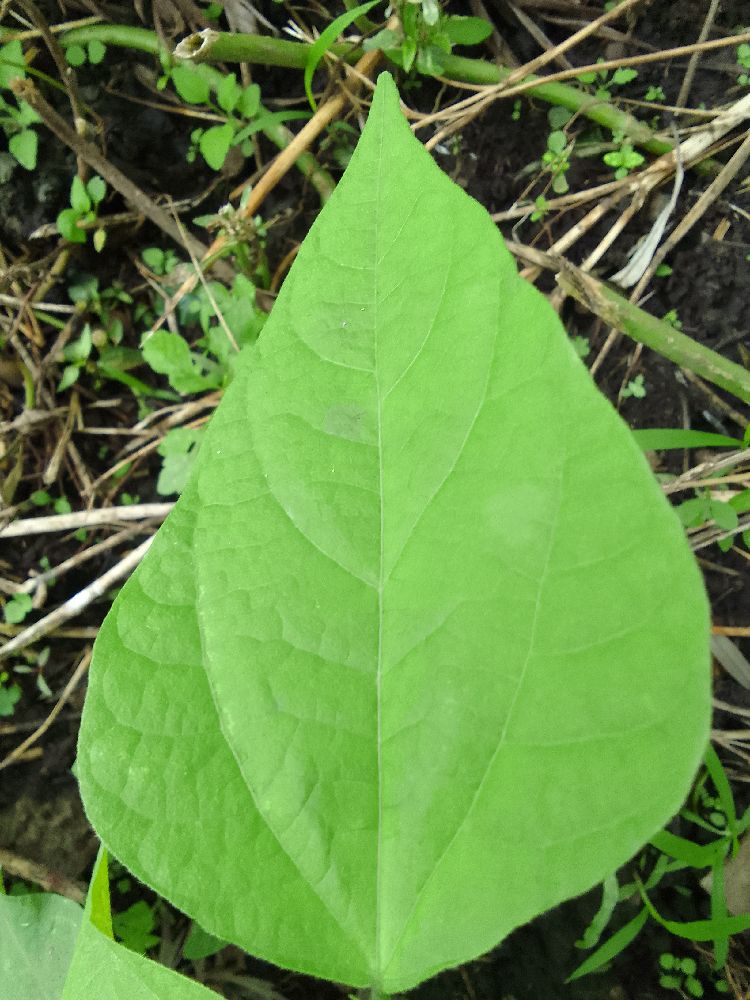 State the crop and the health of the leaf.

common bean, healthy
